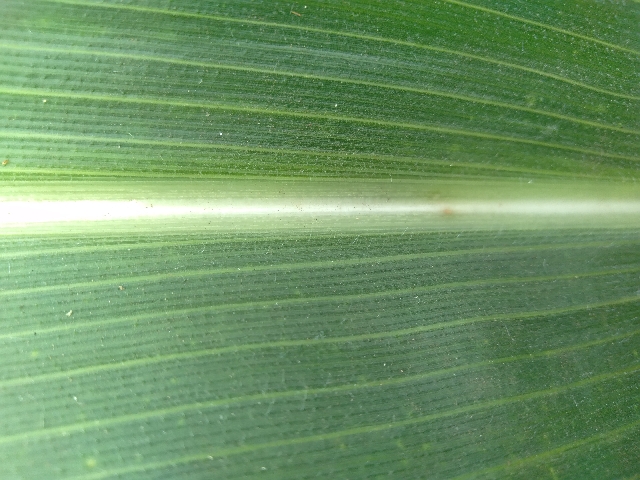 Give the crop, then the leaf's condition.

maize, healthy
